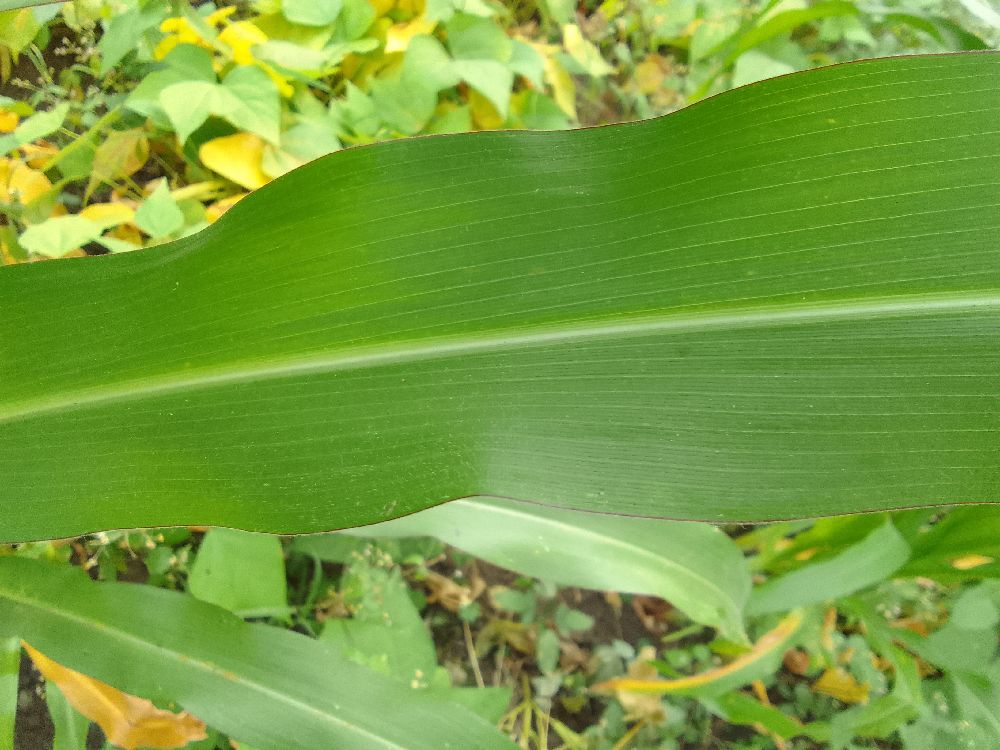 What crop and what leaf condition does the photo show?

maize, healthy
